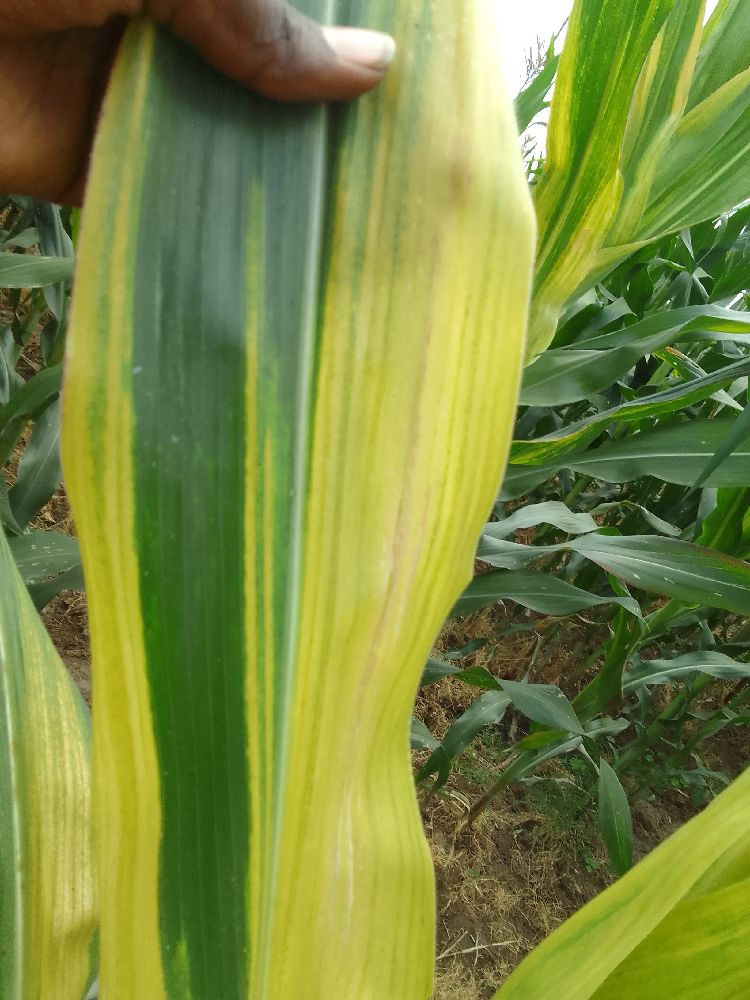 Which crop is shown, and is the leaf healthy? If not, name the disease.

maize, maize lethal necrosis
